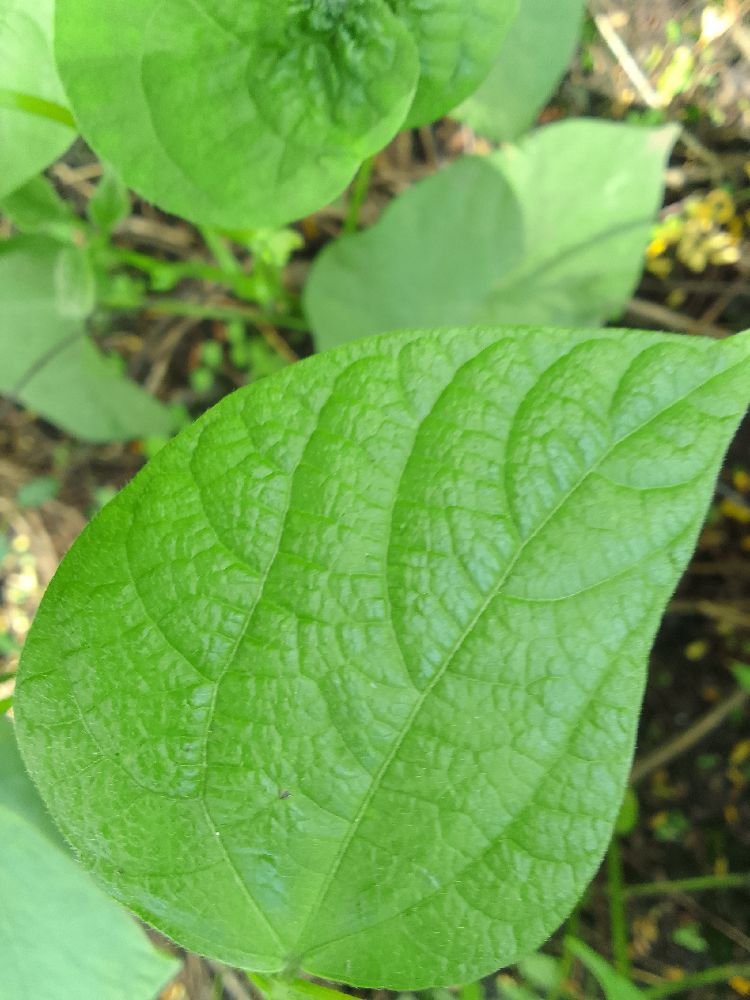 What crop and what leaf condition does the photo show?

common bean, healthy
